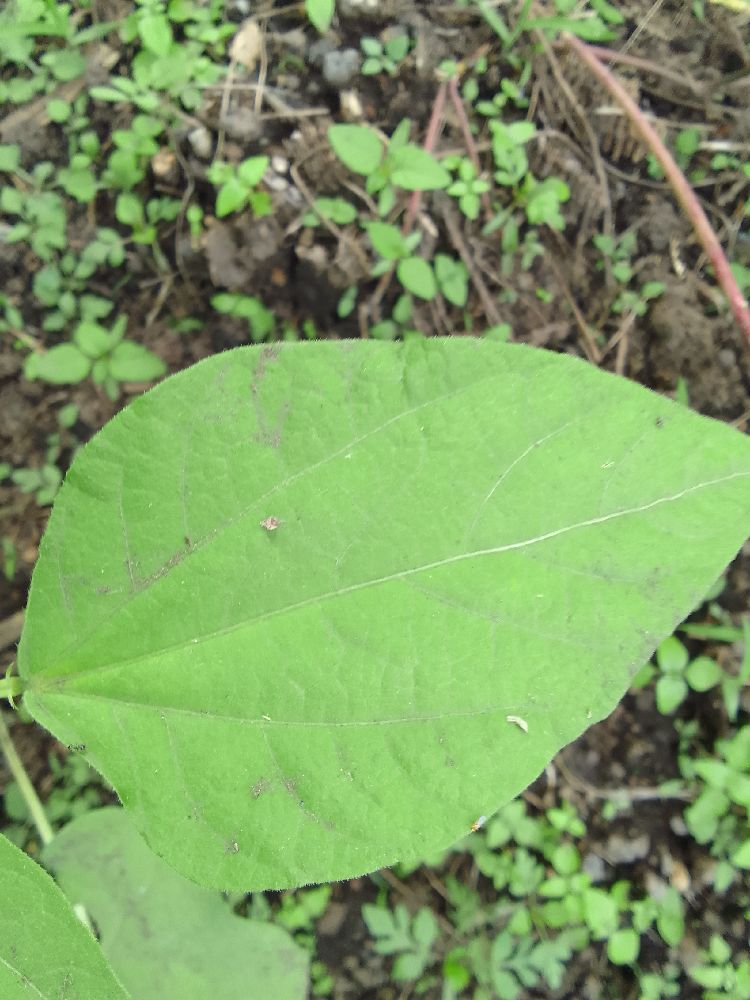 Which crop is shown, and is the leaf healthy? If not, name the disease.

common bean, healthy
